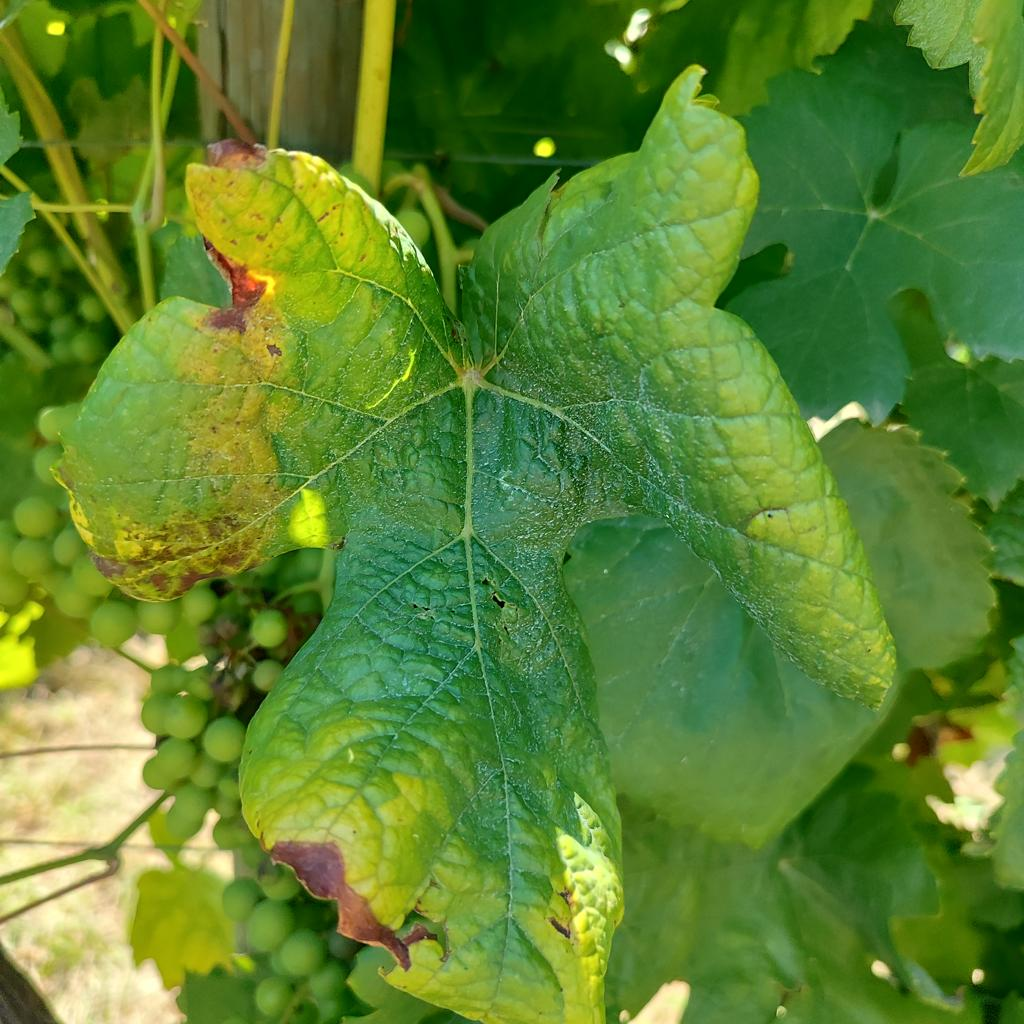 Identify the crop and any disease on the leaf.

grapevine, downy mildew
